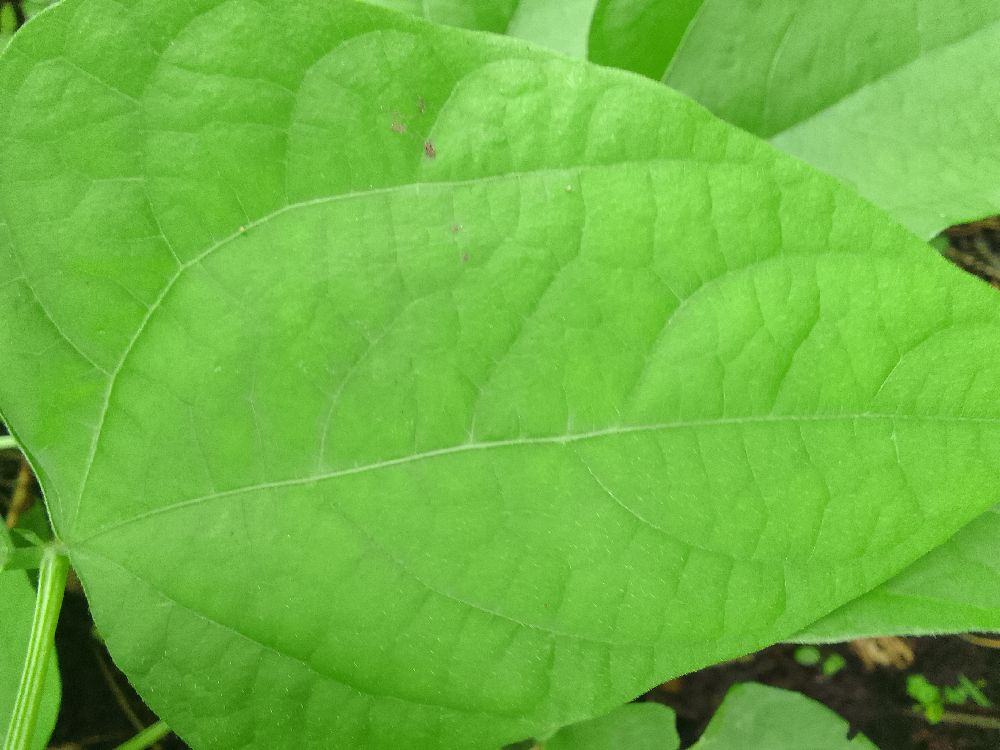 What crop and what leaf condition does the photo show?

common bean, healthy
